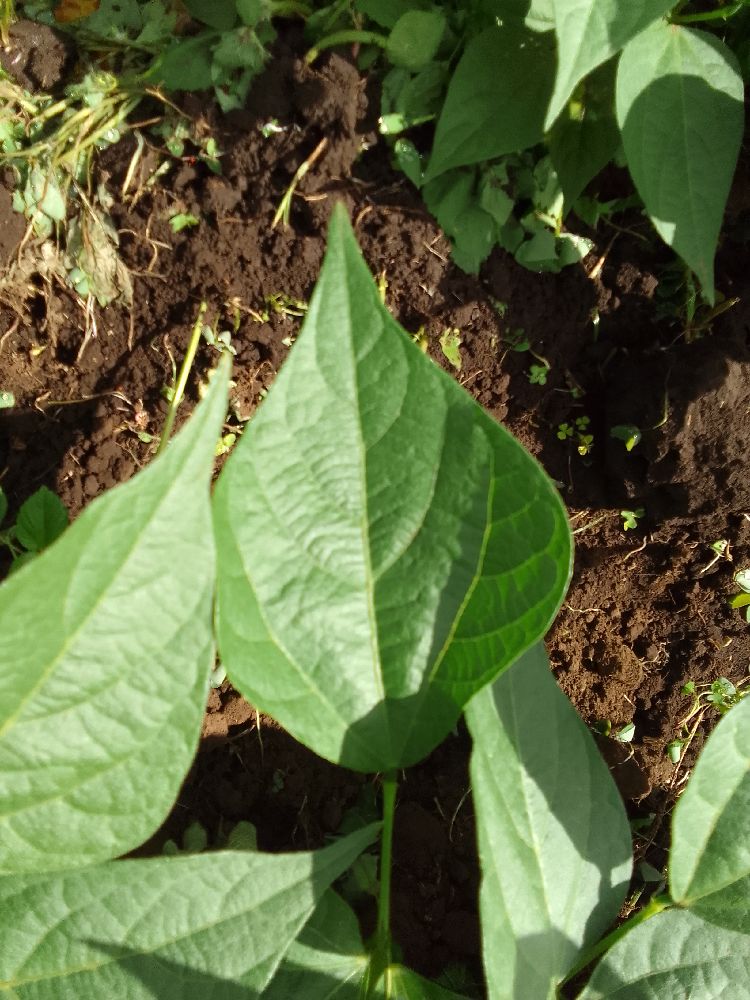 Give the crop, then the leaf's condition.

common bean, healthy
